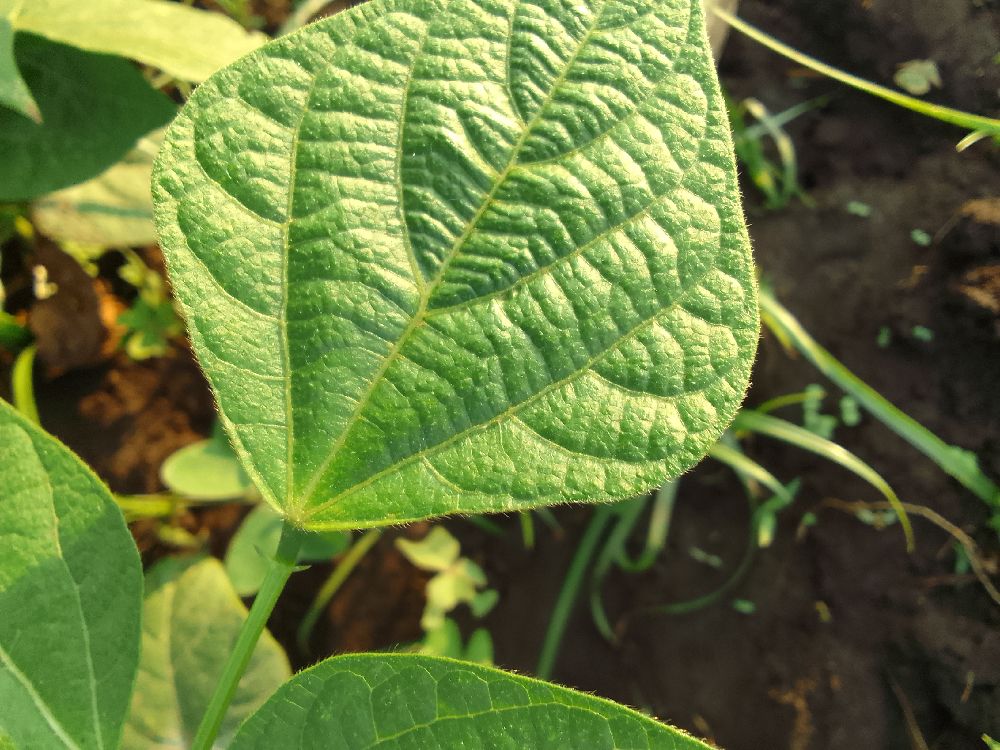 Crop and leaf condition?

common bean, healthy
